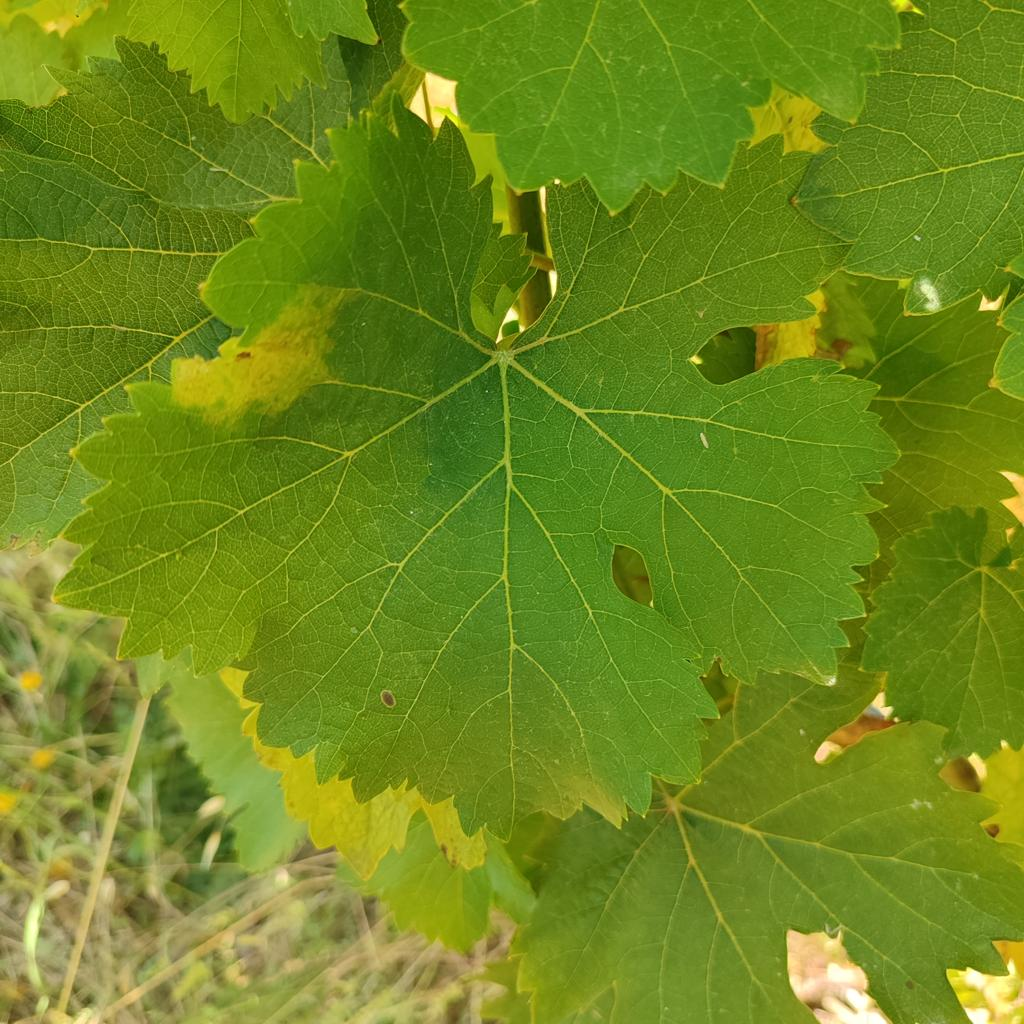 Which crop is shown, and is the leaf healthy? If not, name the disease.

grapevine, downy mildew
